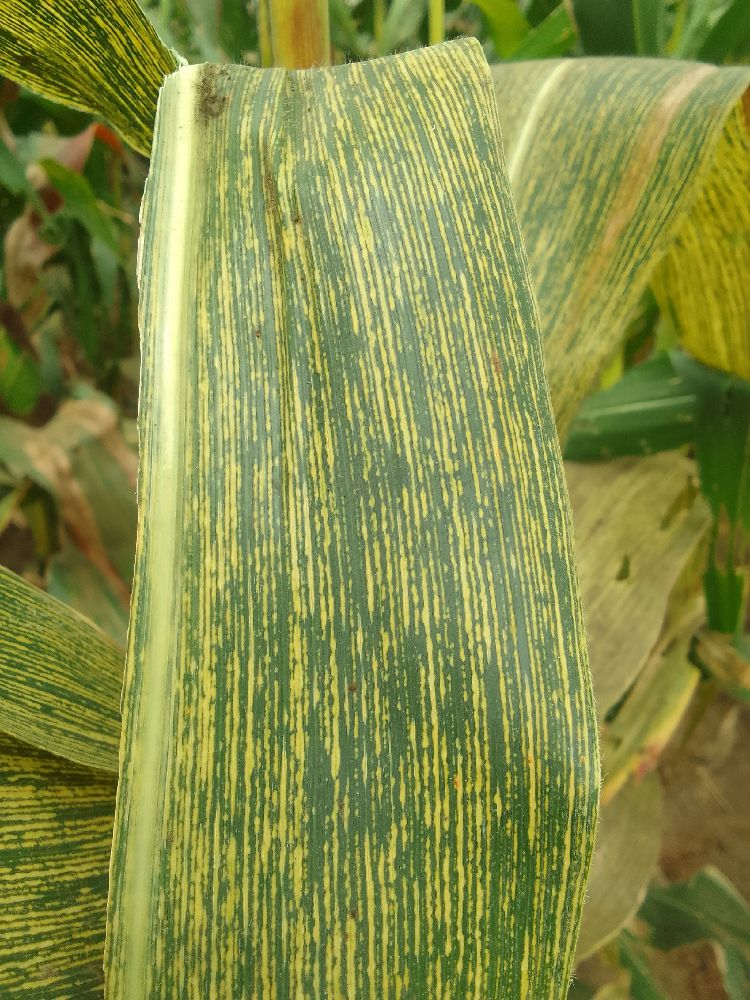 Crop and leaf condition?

maize, maize streak virus
